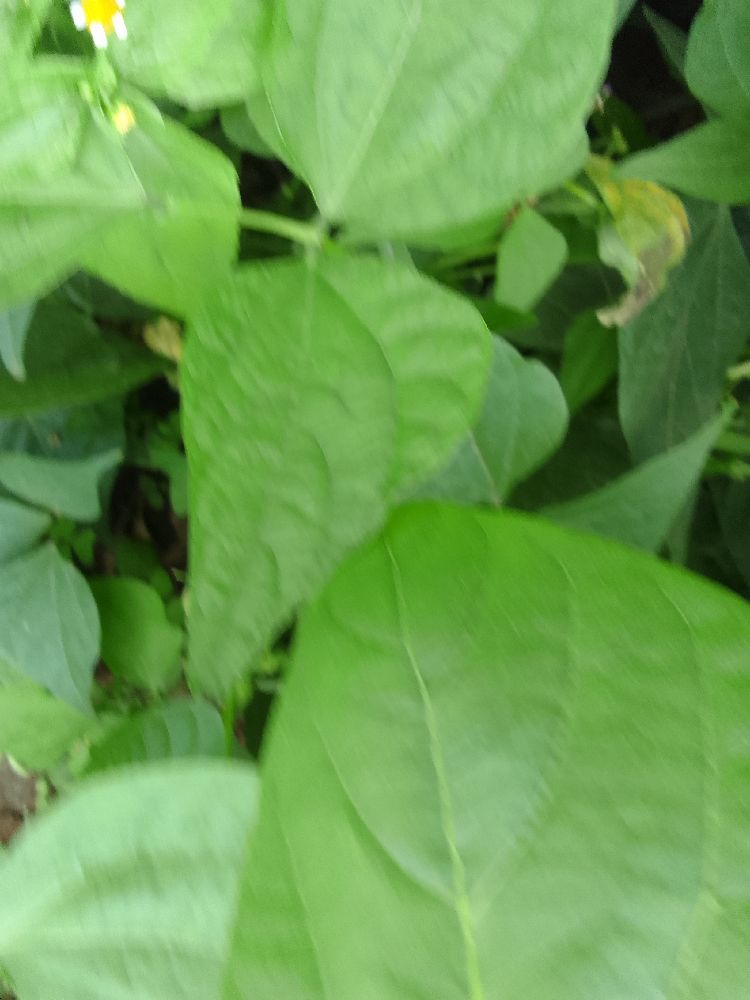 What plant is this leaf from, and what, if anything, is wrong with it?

common bean, healthy
